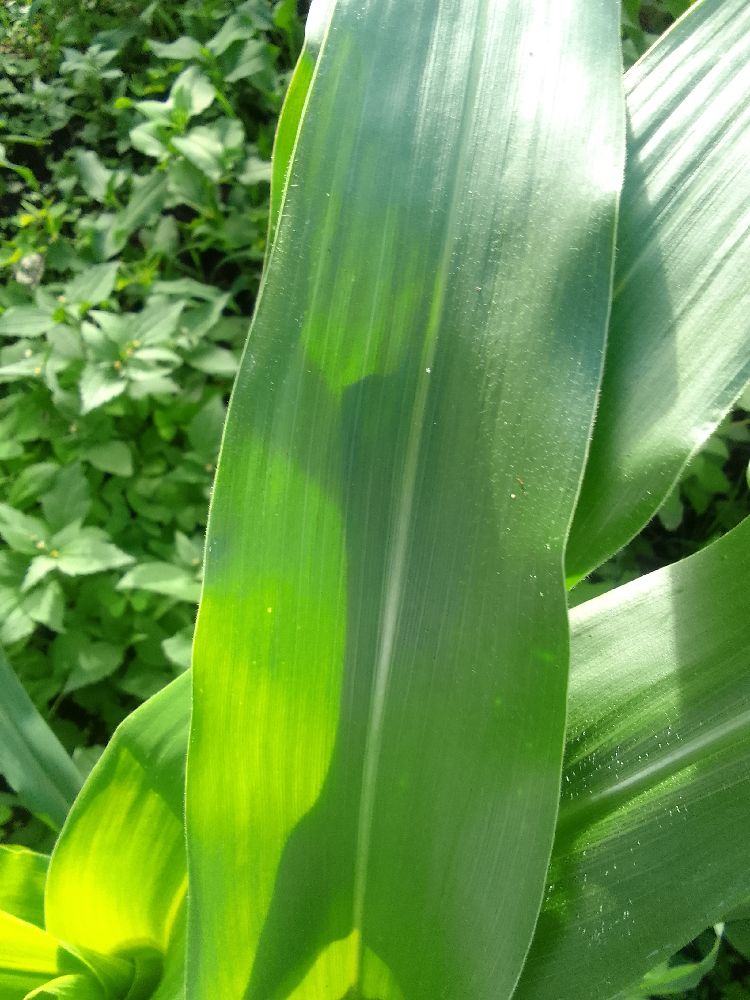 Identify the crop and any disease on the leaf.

maize, healthy
